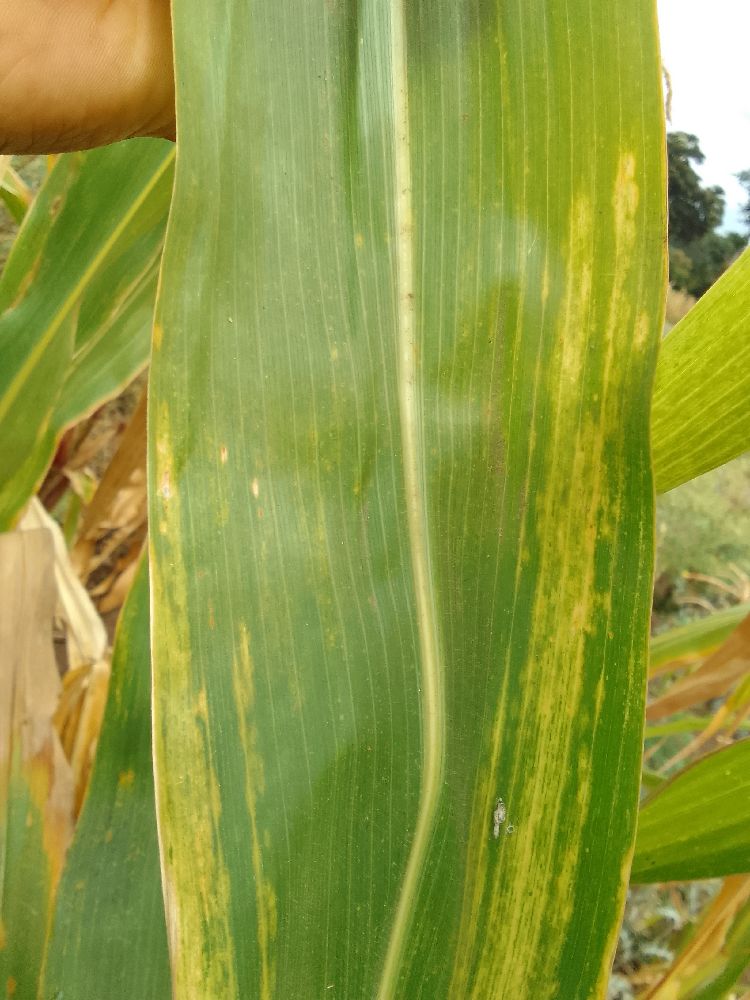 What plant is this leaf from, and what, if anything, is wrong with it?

maize, maize lethal necrosis
